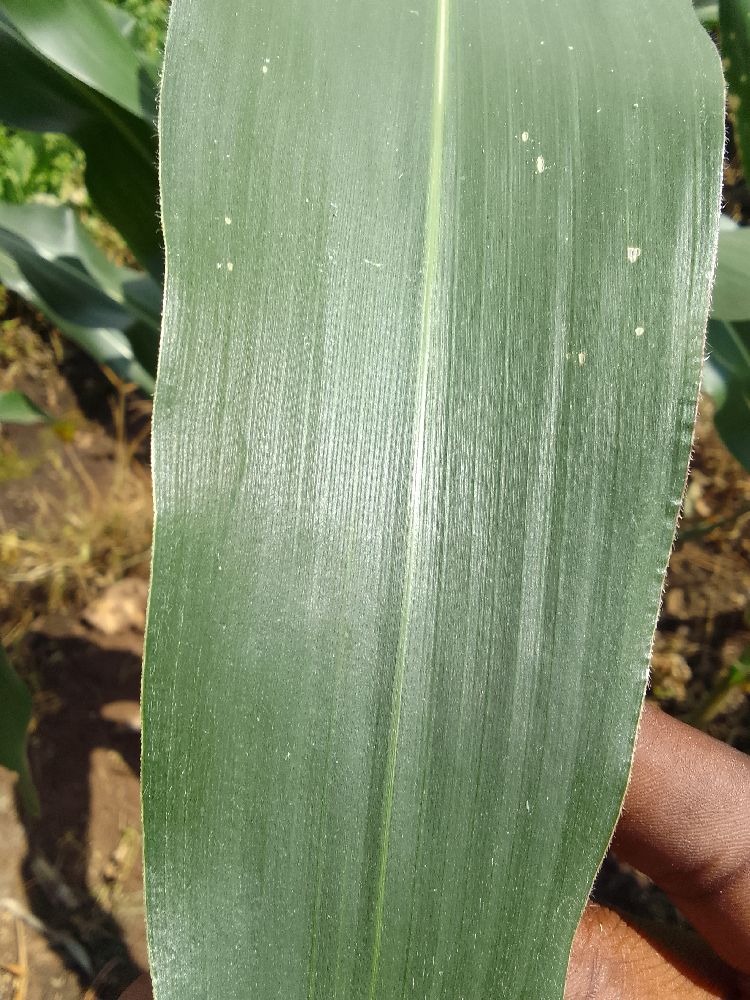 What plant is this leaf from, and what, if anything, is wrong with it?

maize, healthy
